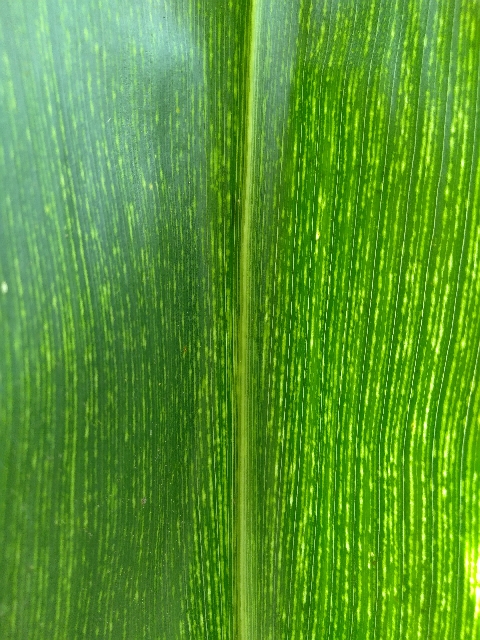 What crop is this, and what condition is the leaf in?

maize, maize streak virus
